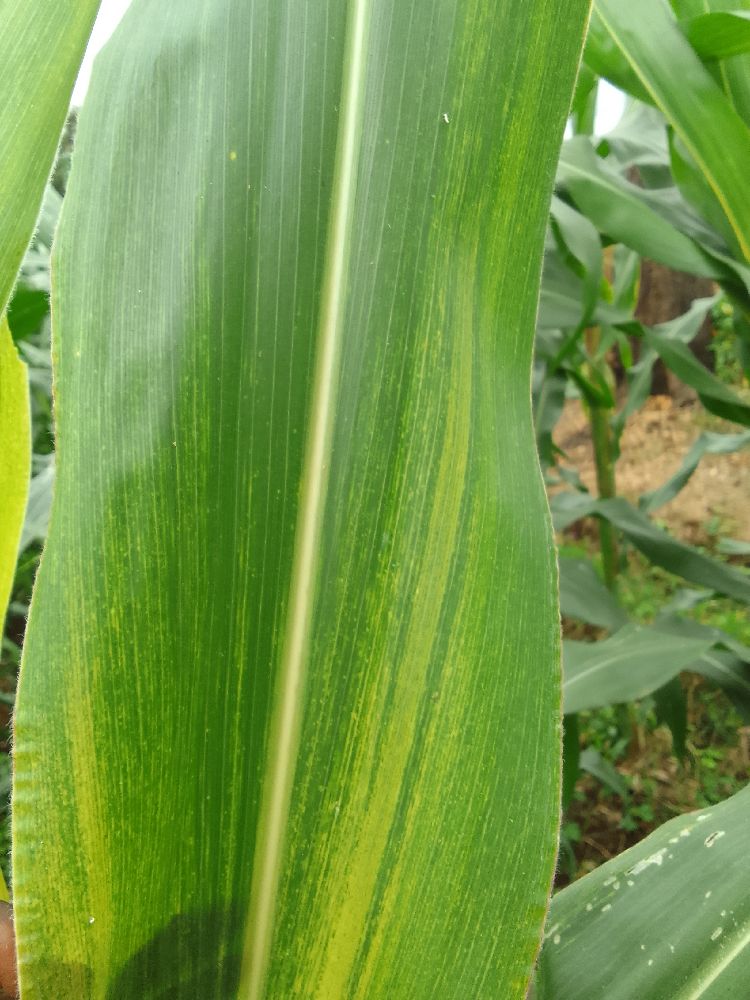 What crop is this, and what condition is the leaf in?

maize, maize lethal necrosis
